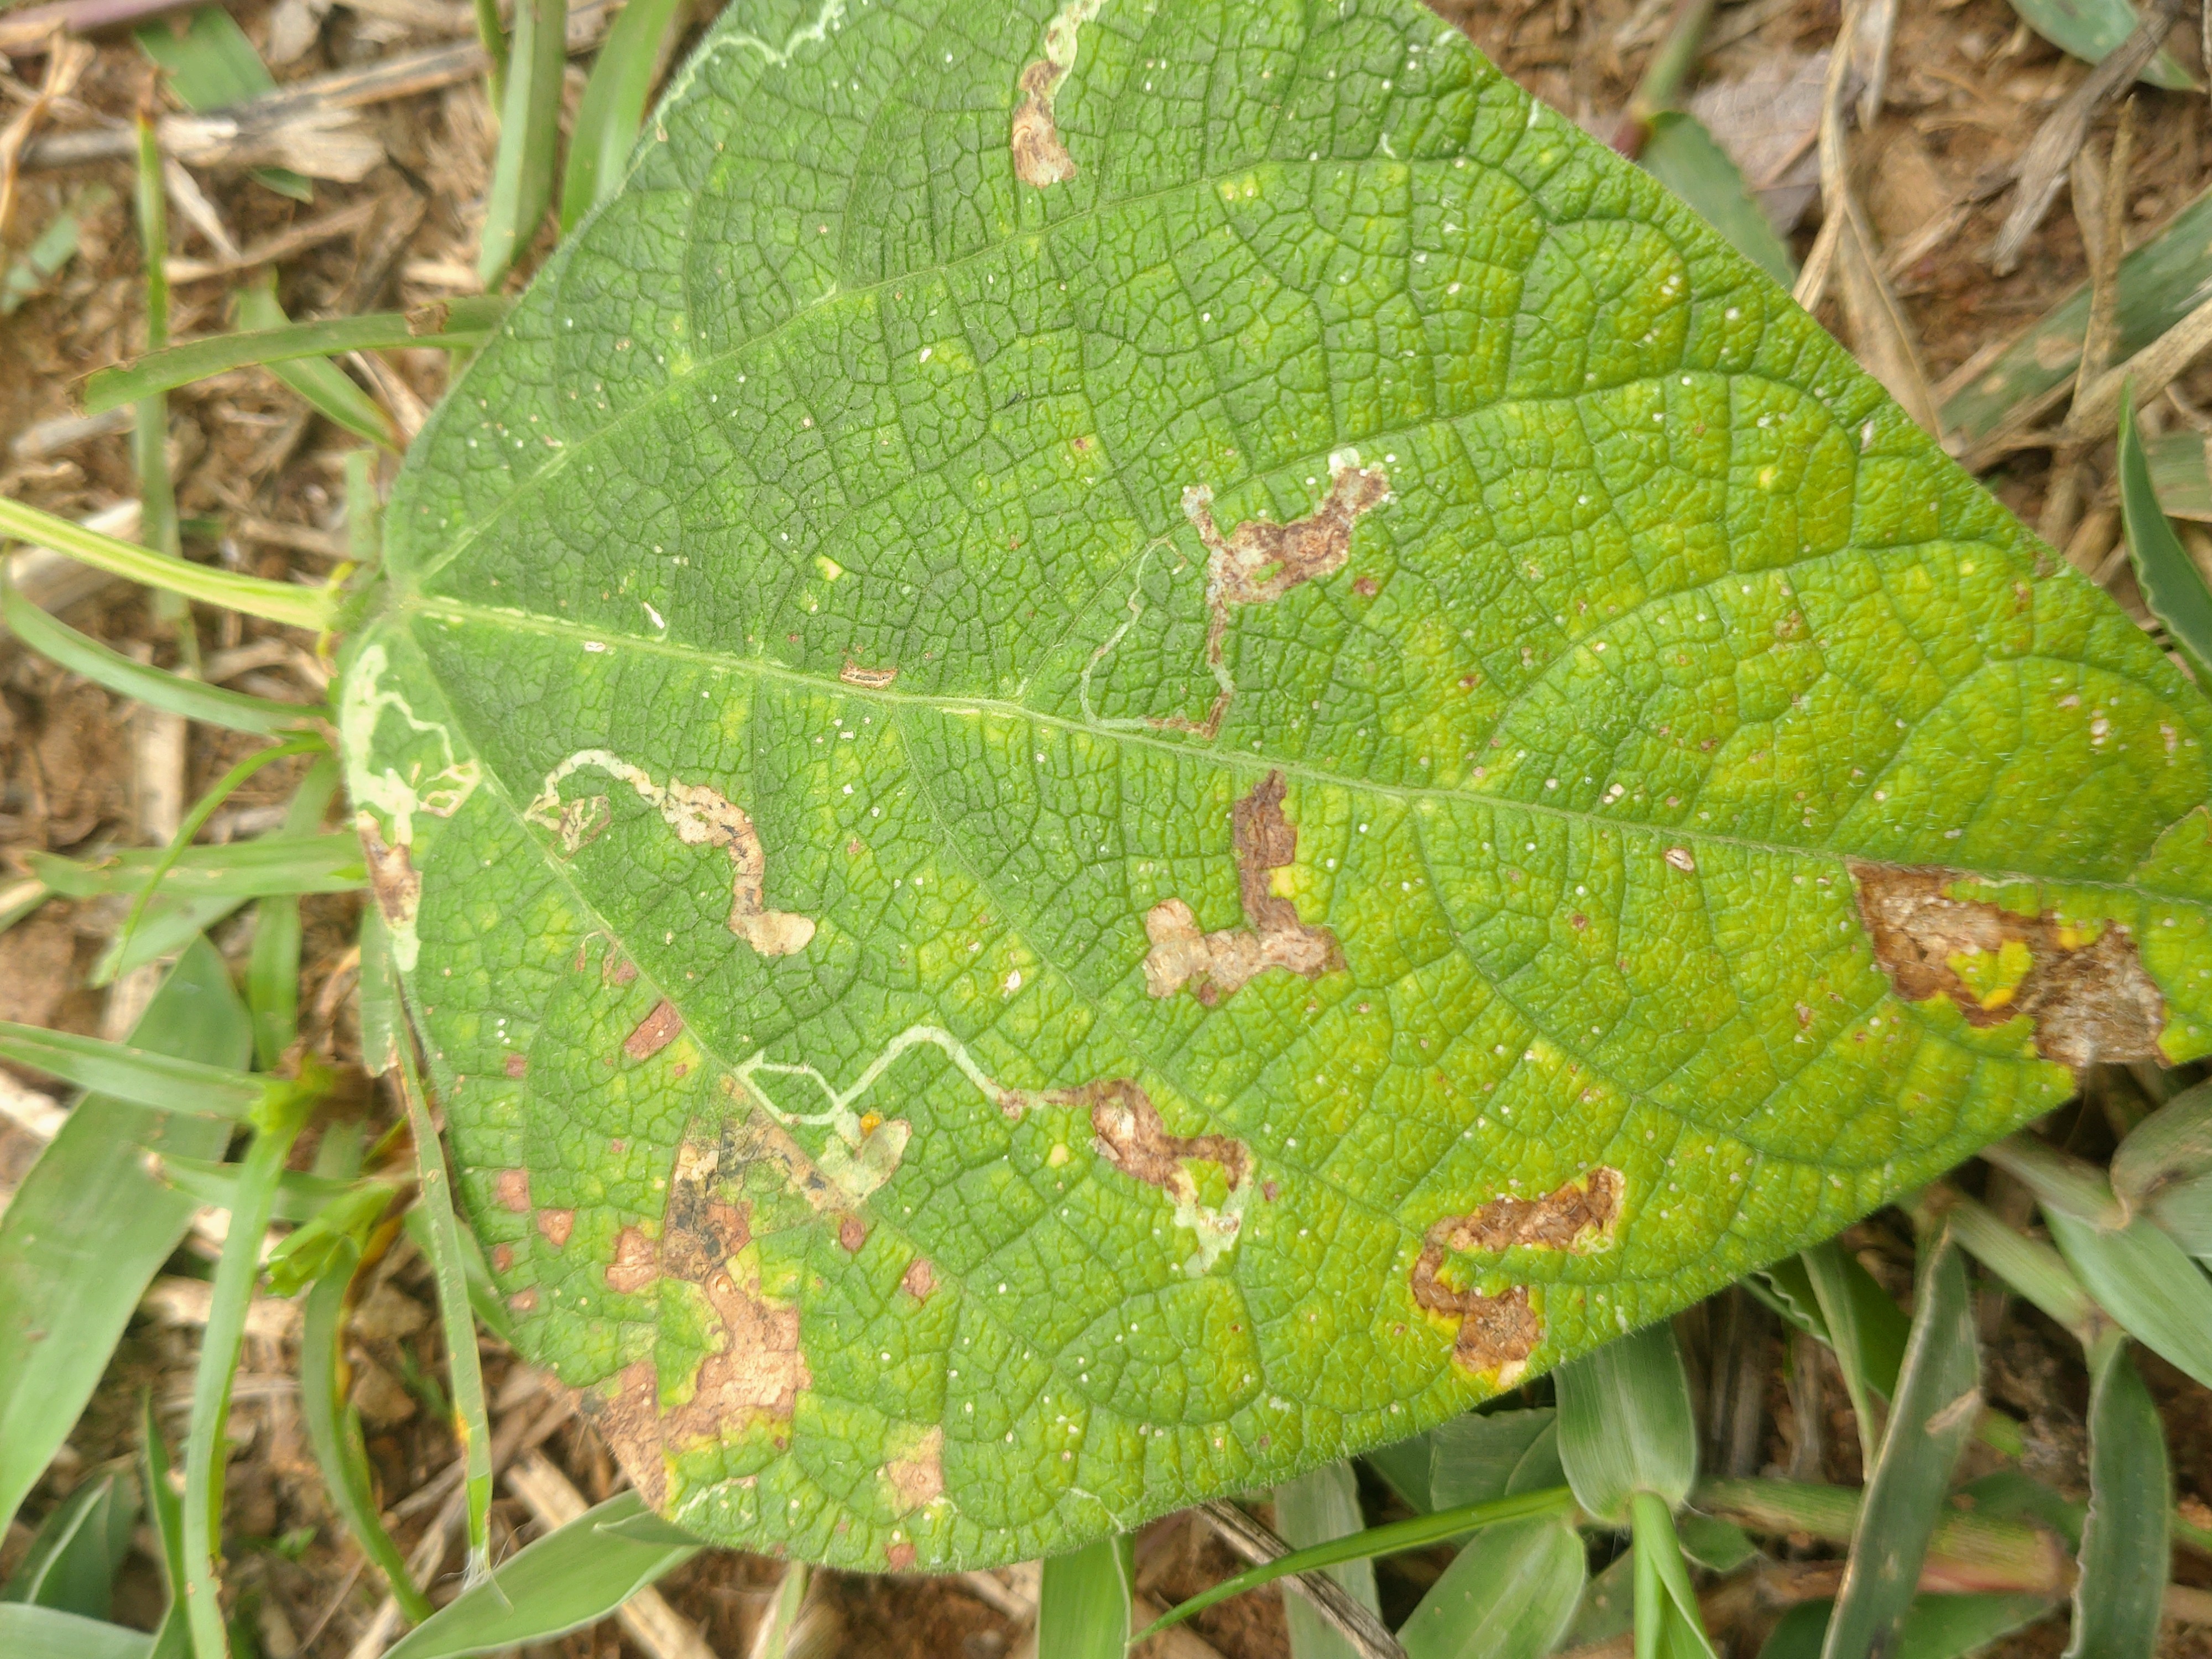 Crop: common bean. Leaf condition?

rust
